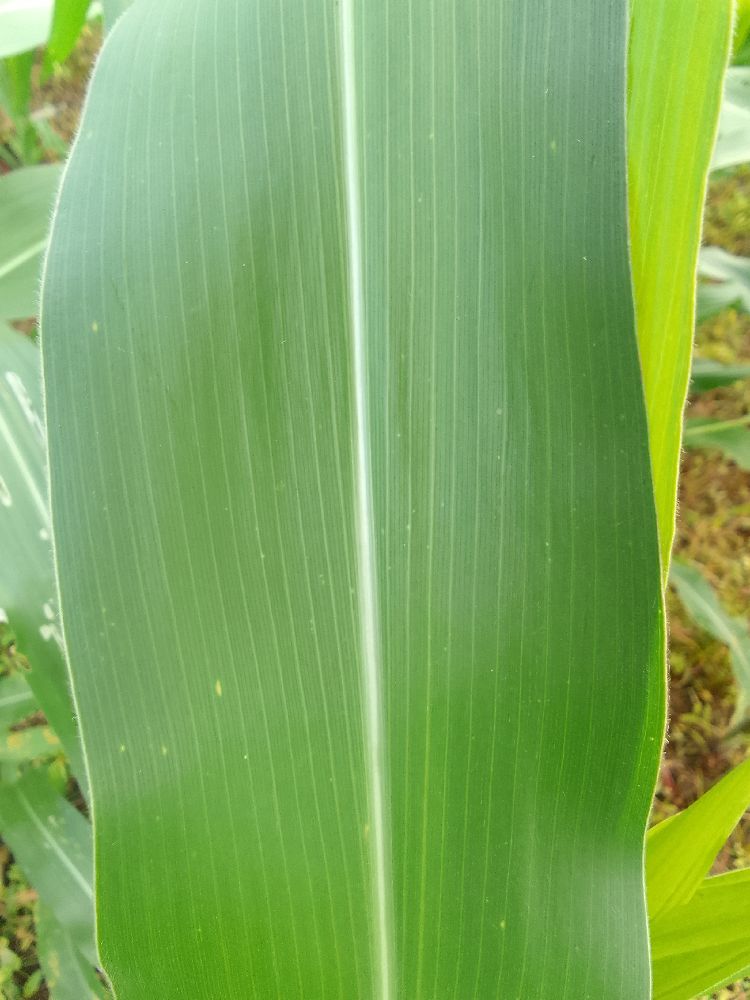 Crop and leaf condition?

maize, healthy
